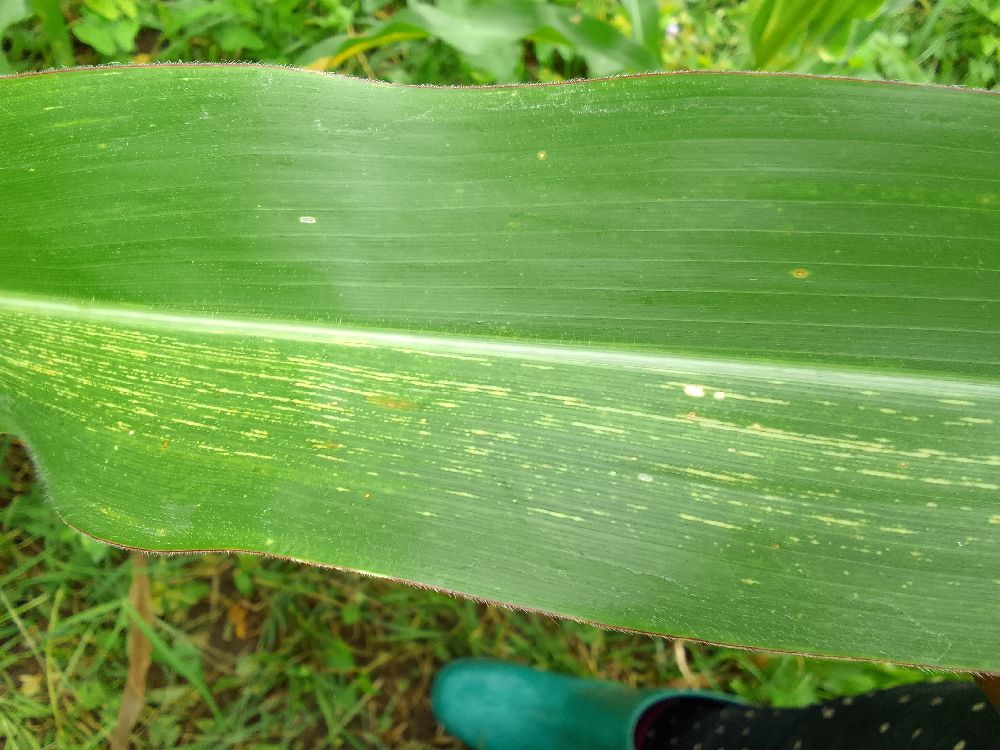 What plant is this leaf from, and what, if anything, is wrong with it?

maize, maize streak virus
